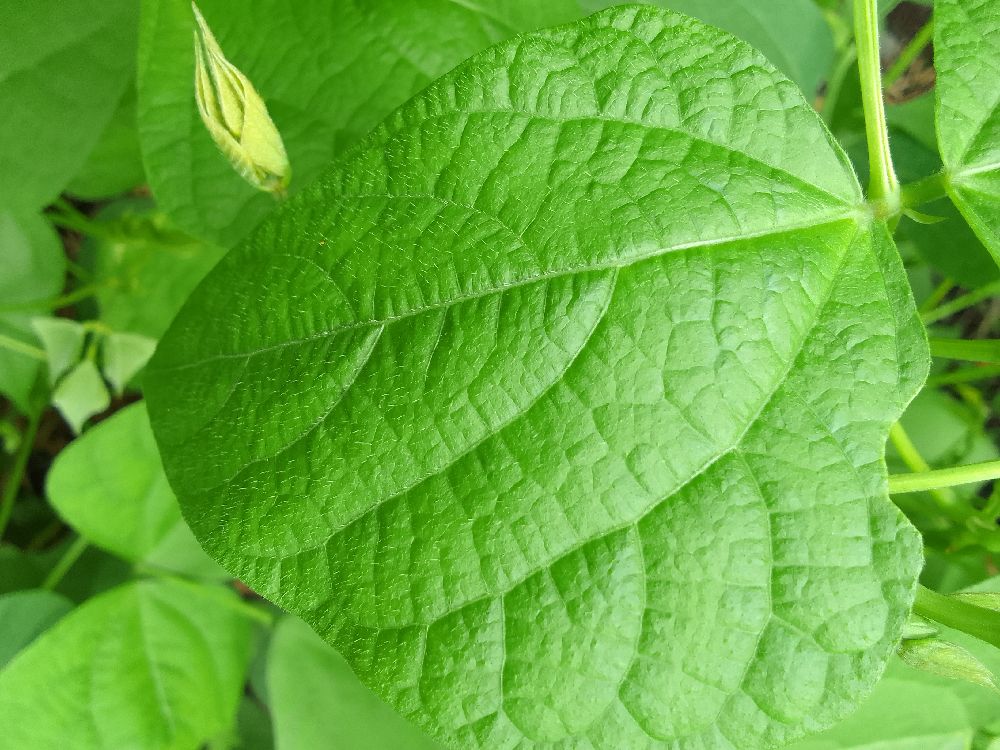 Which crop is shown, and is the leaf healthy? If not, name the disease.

common bean, healthy
